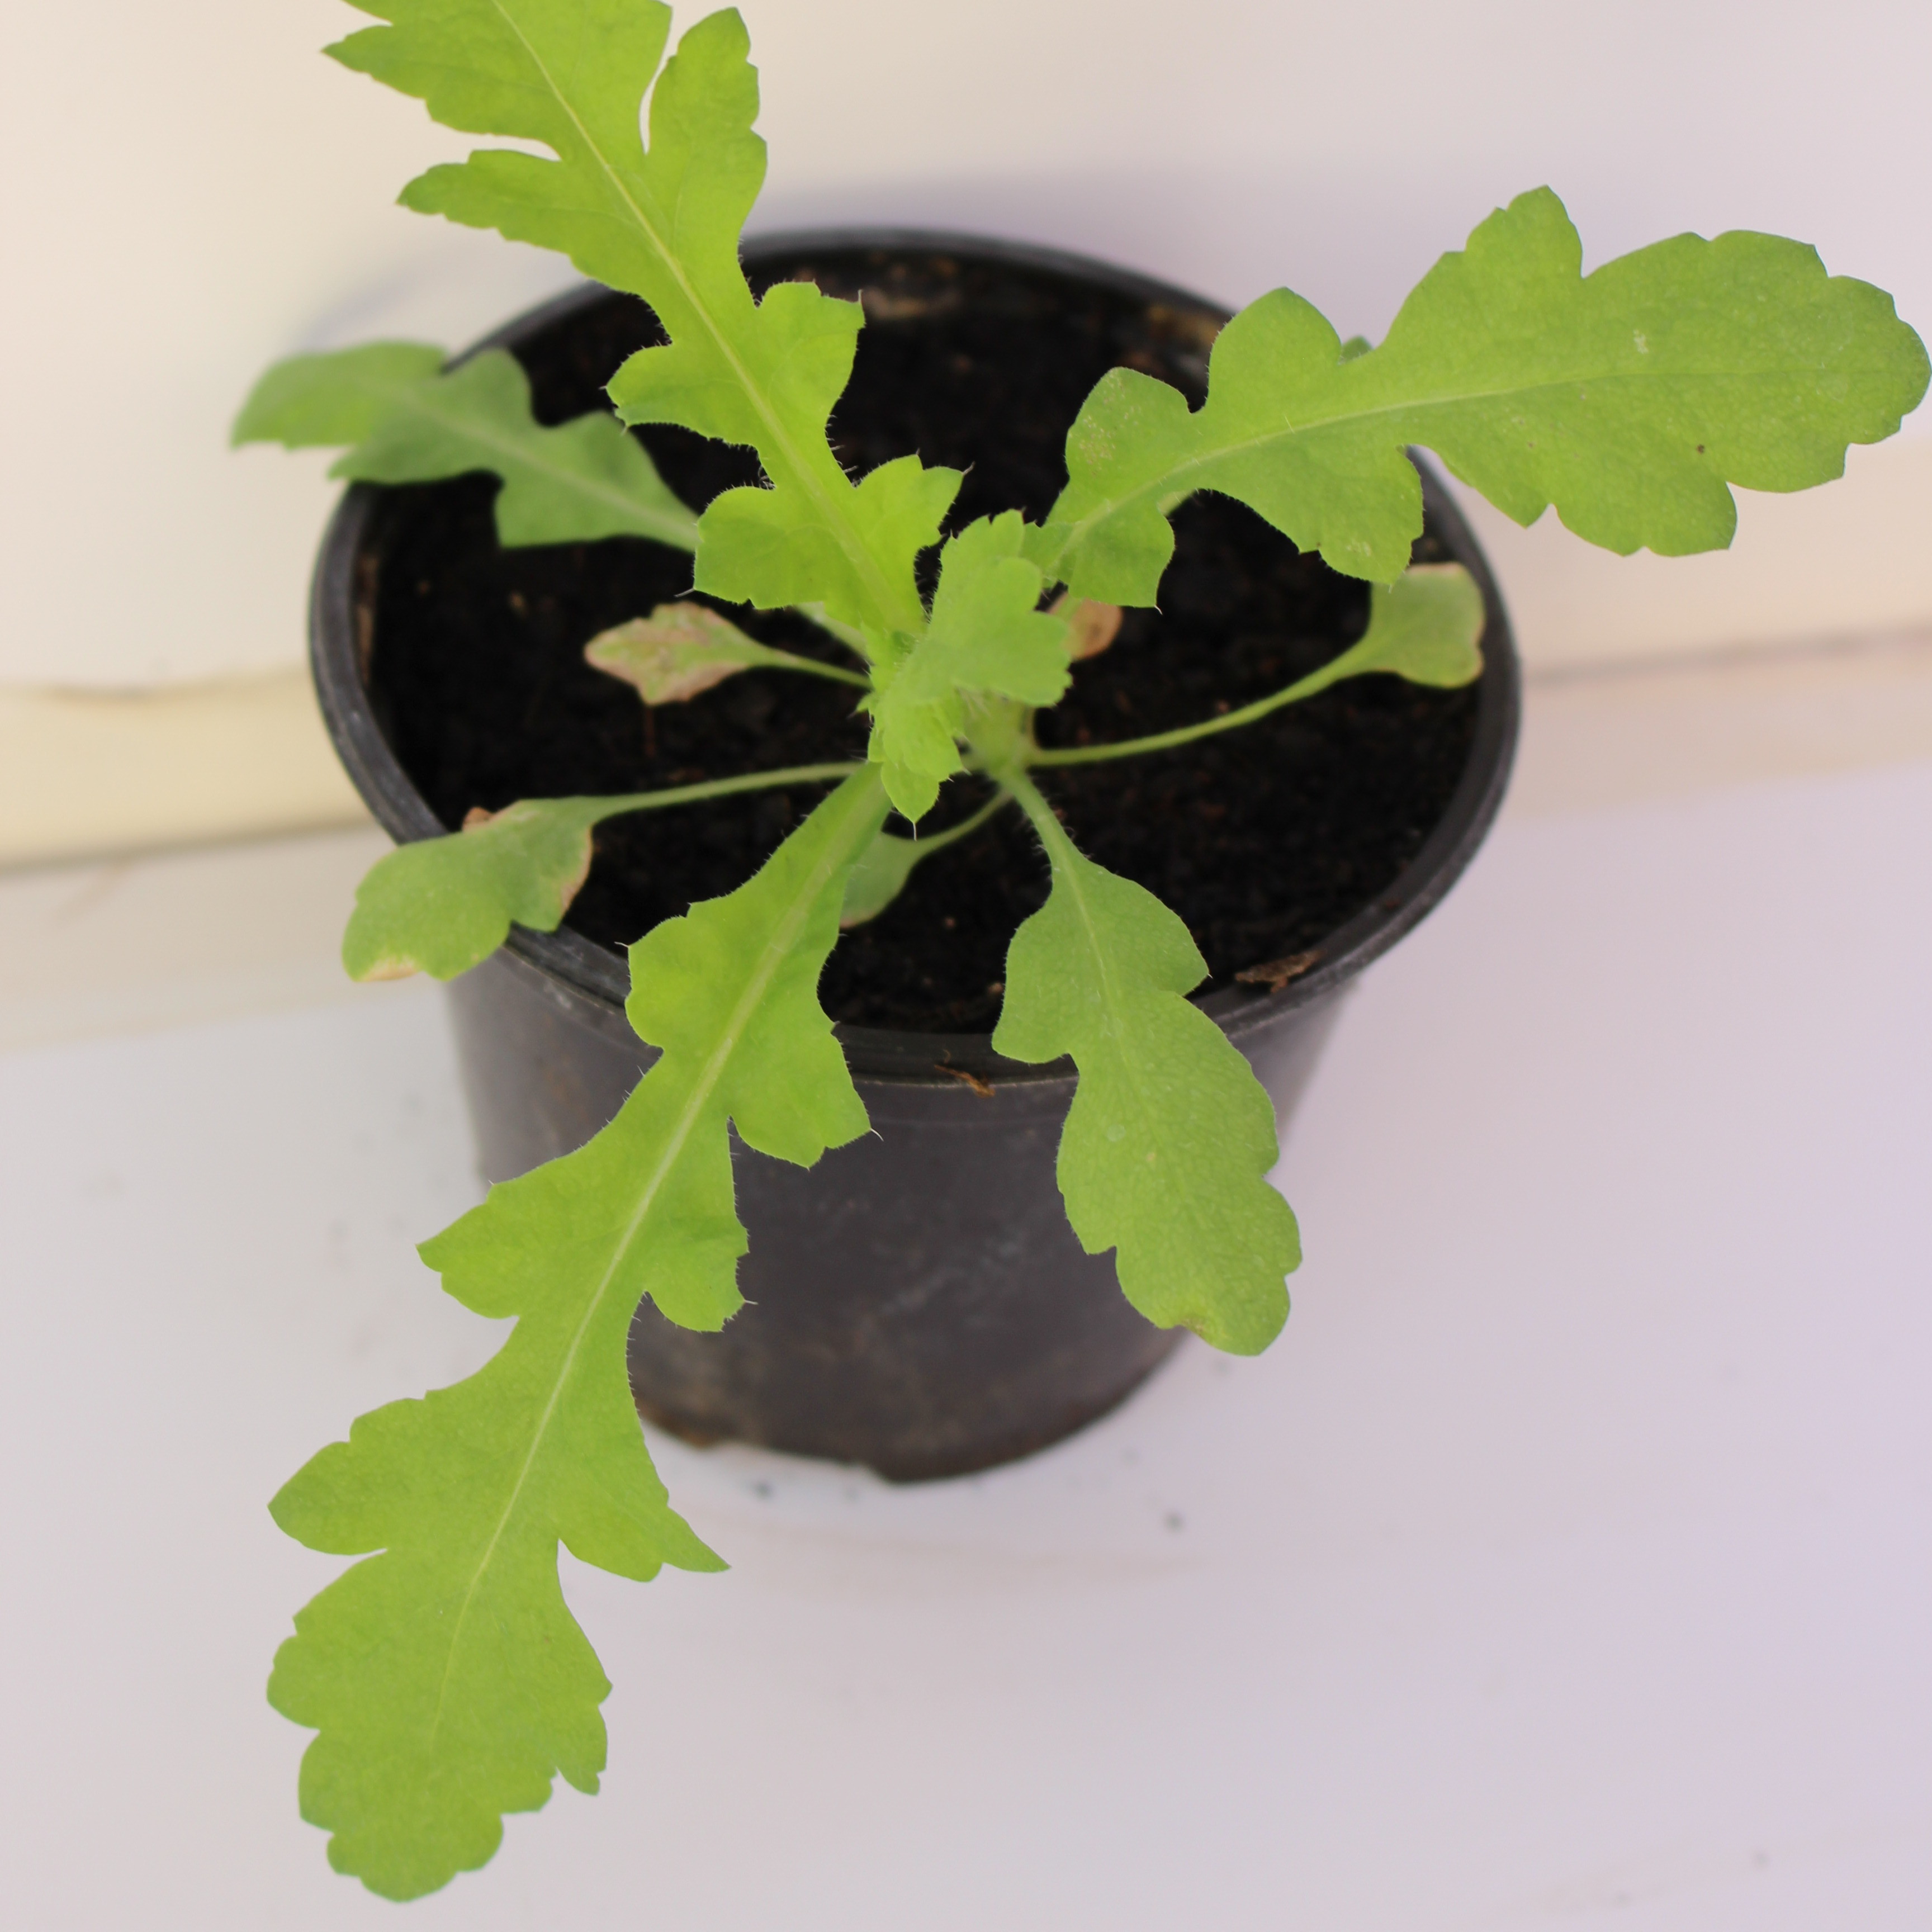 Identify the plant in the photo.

Papaver rhoeas
